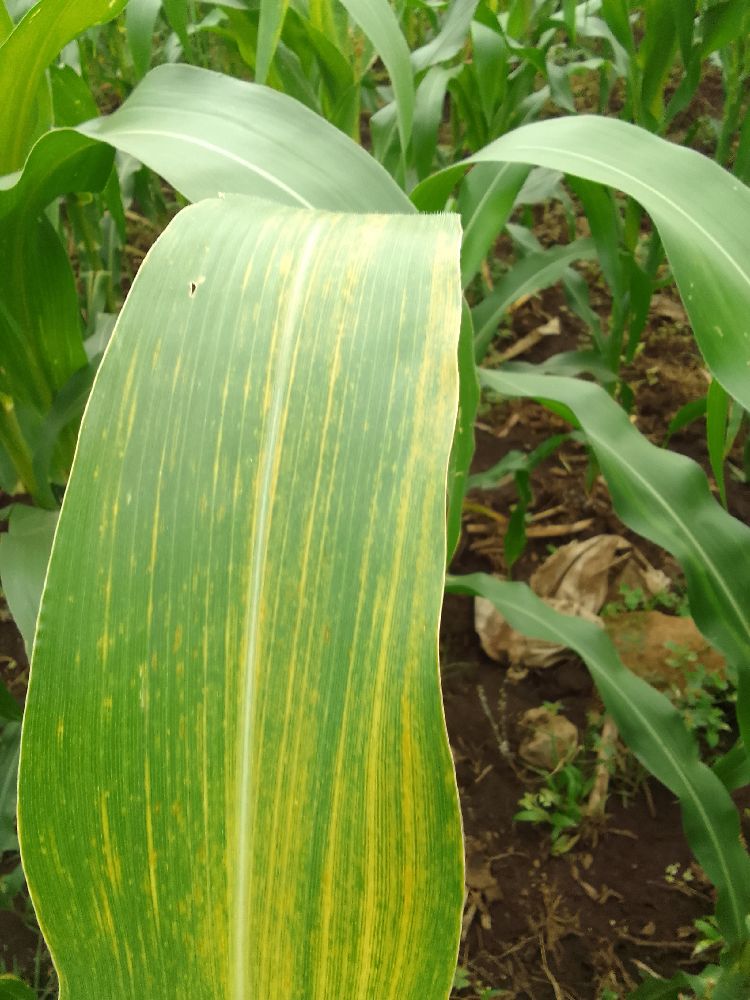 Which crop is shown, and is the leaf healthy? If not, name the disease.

maize, maize lethal necrosis
